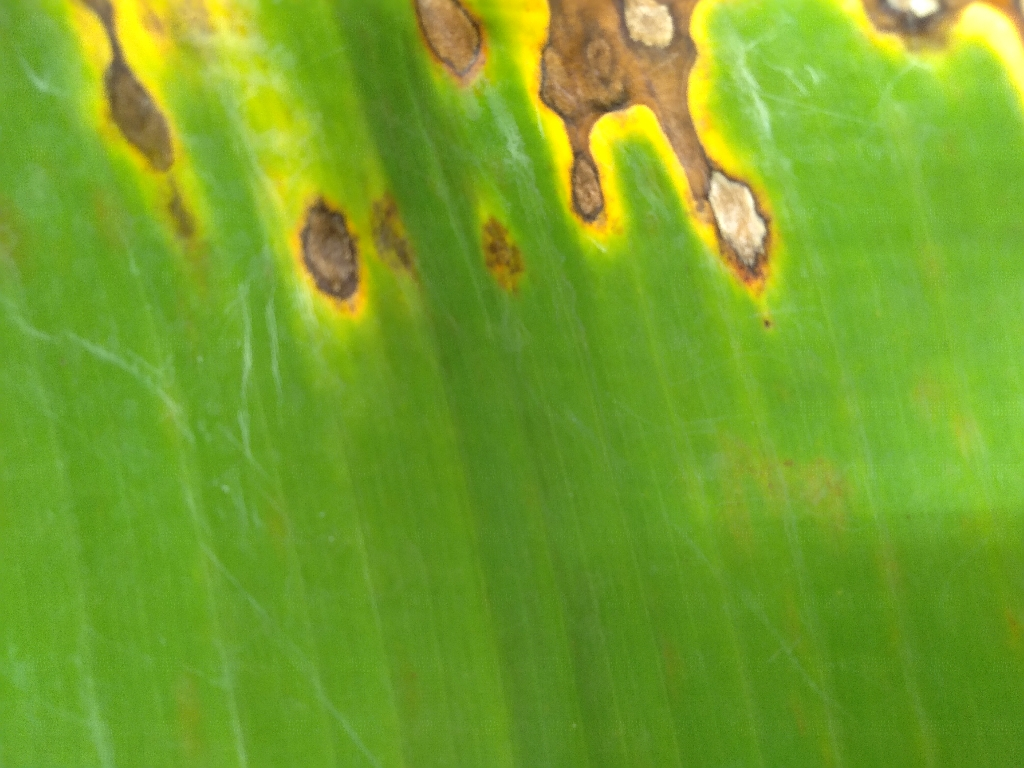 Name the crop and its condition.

banana, black sigatoka
